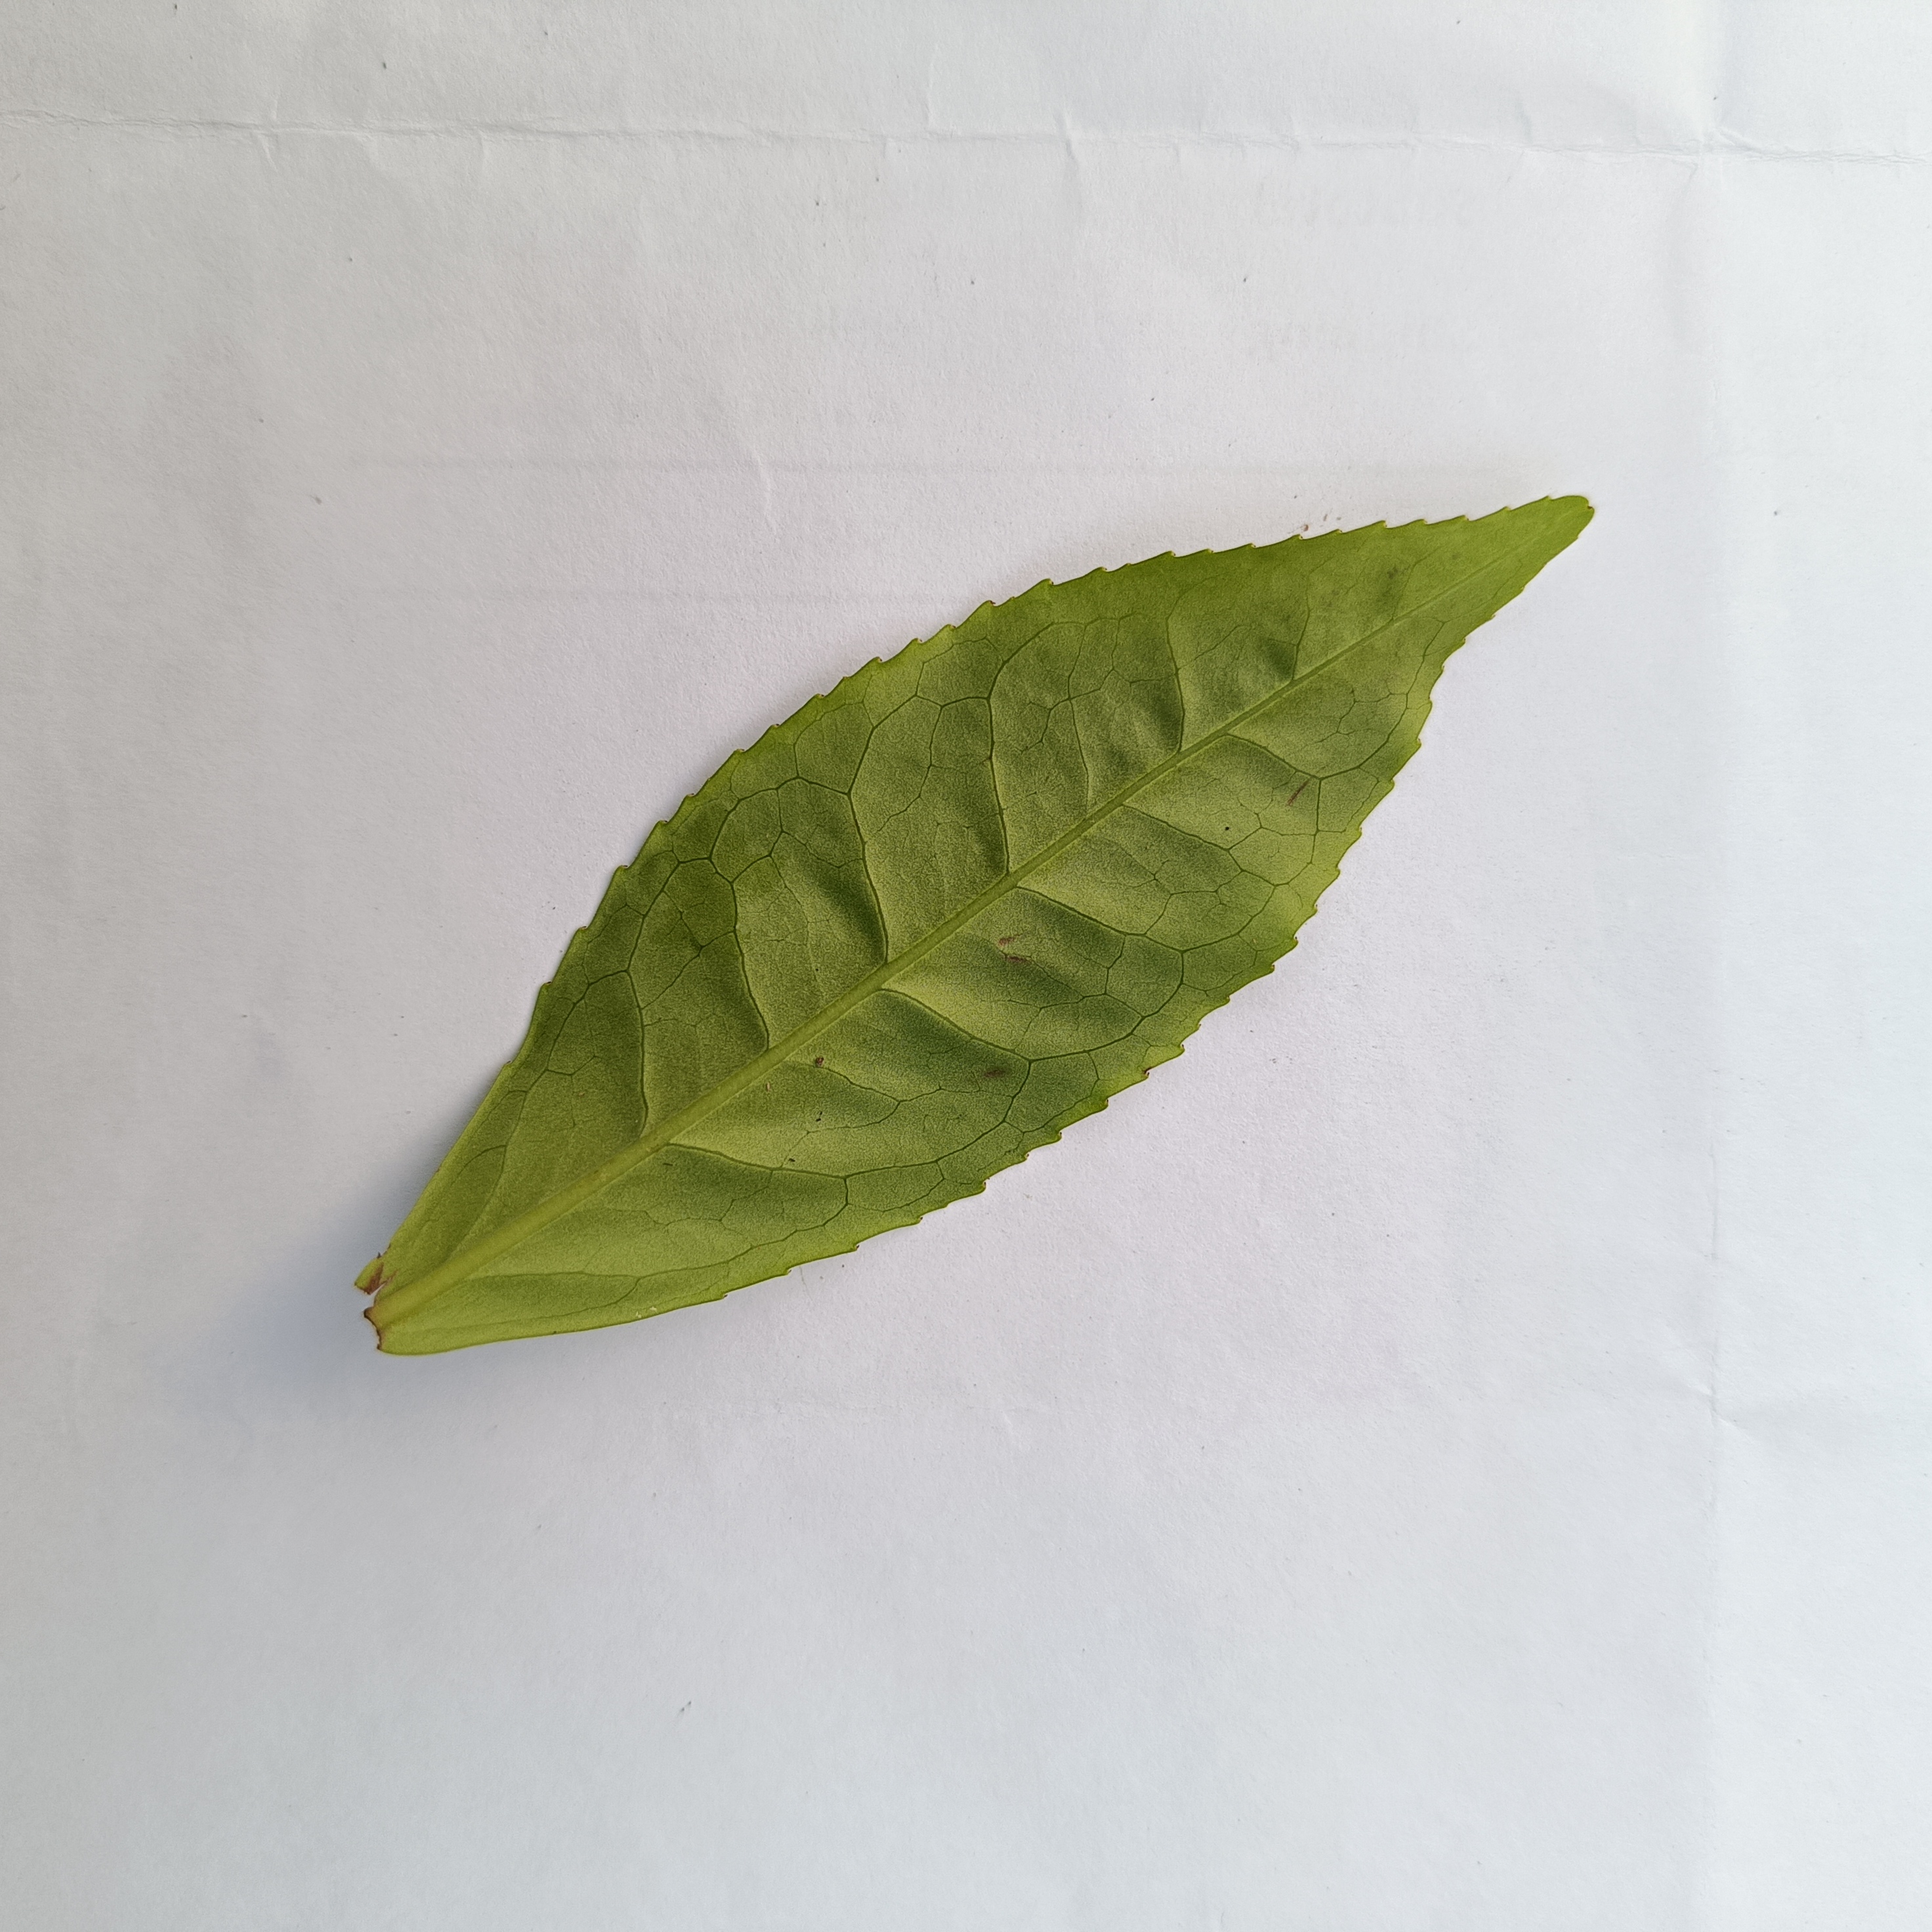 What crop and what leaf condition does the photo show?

tea, healthy
